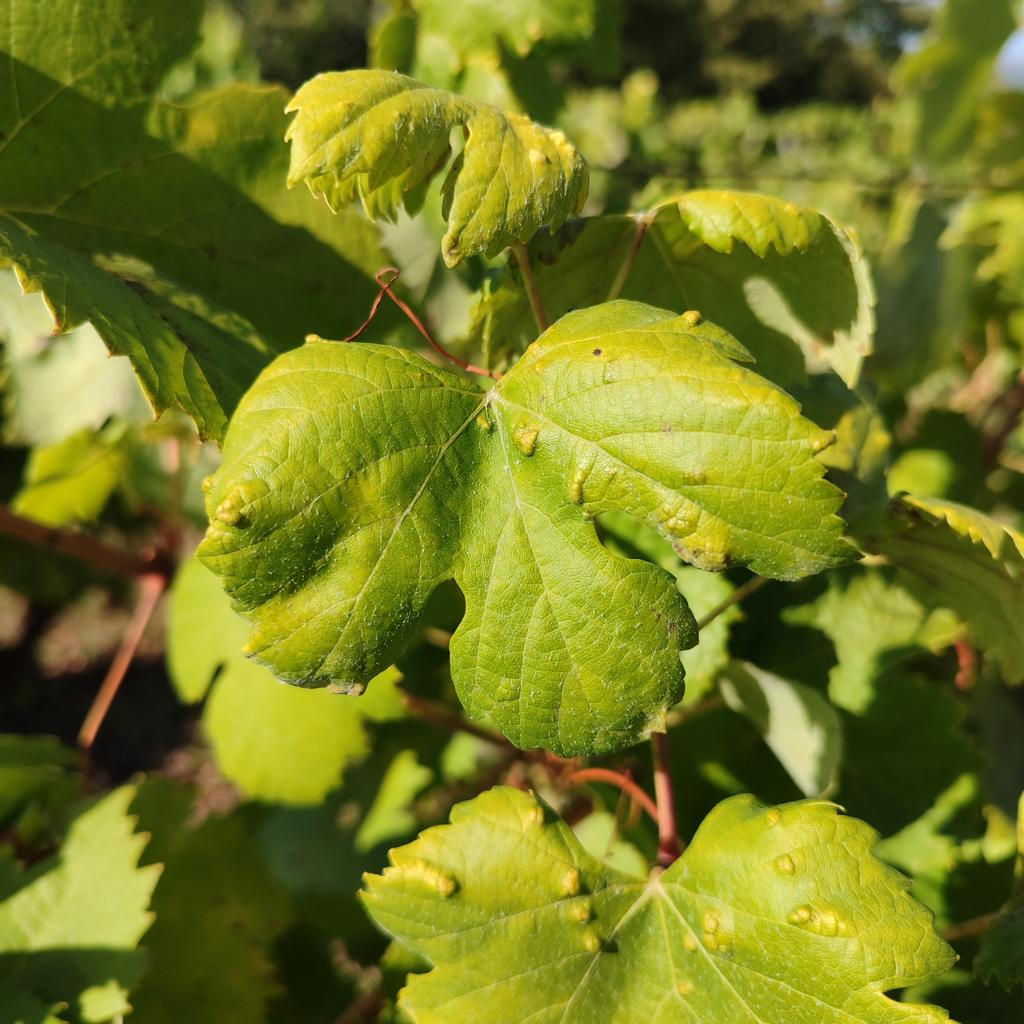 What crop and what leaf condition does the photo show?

grapevine, erineum mite
